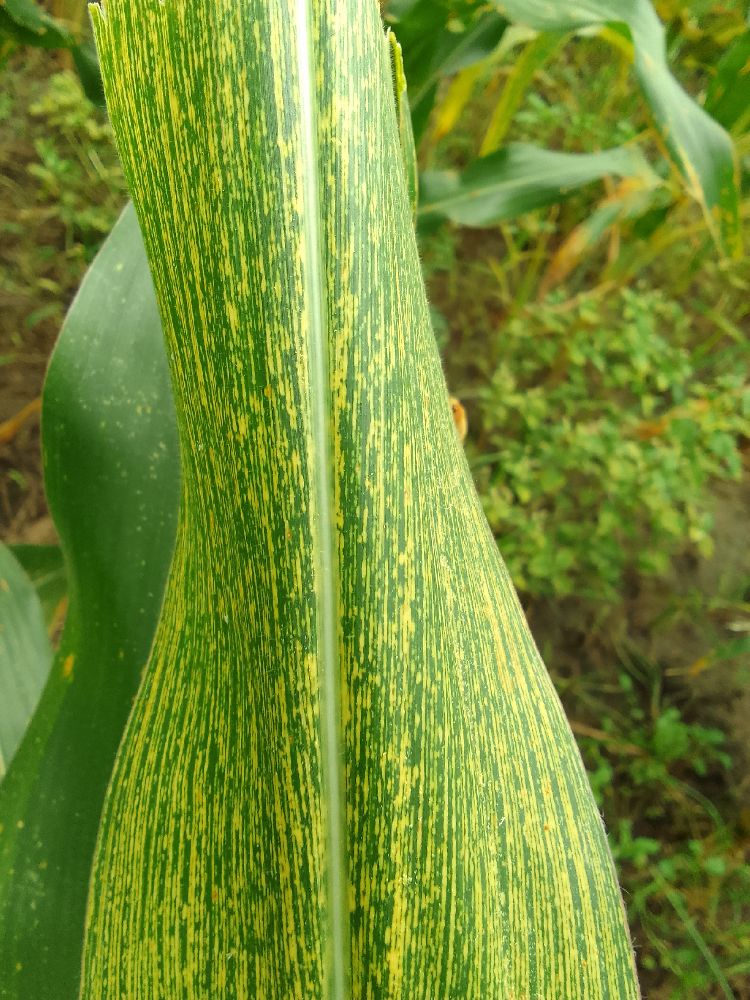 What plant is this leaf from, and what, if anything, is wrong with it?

maize, maize streak virus
